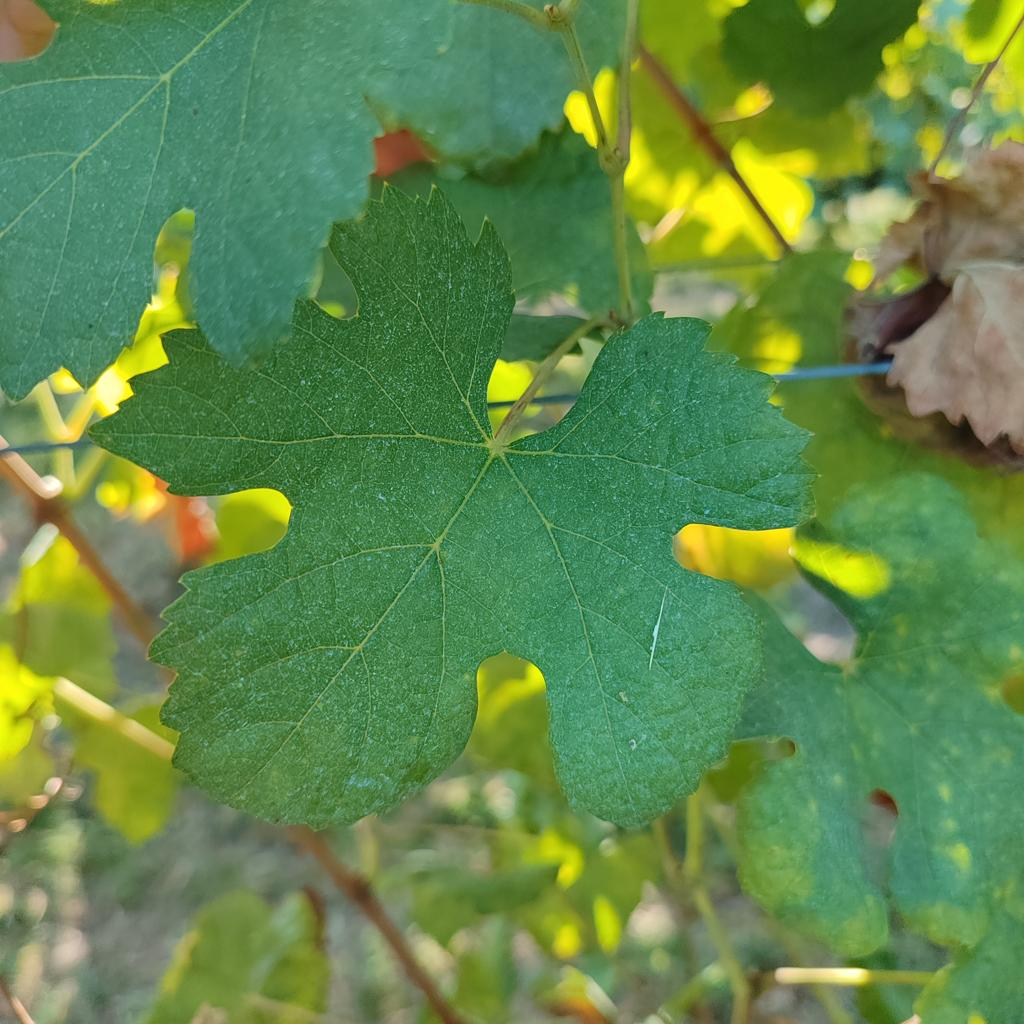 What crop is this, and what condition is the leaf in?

grapevine, healthy
